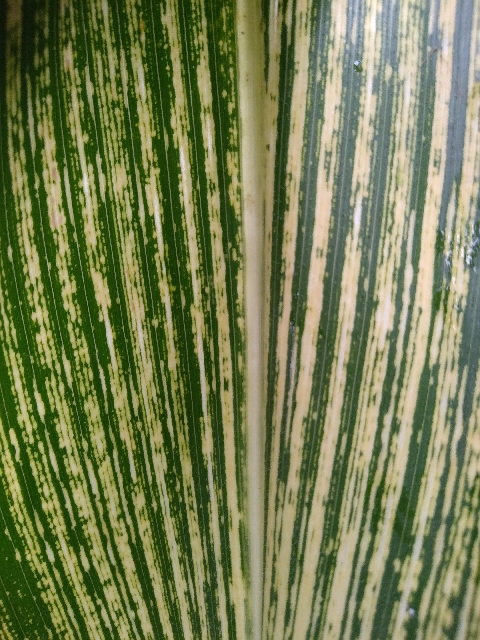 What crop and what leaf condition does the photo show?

maize, maize streak virus
